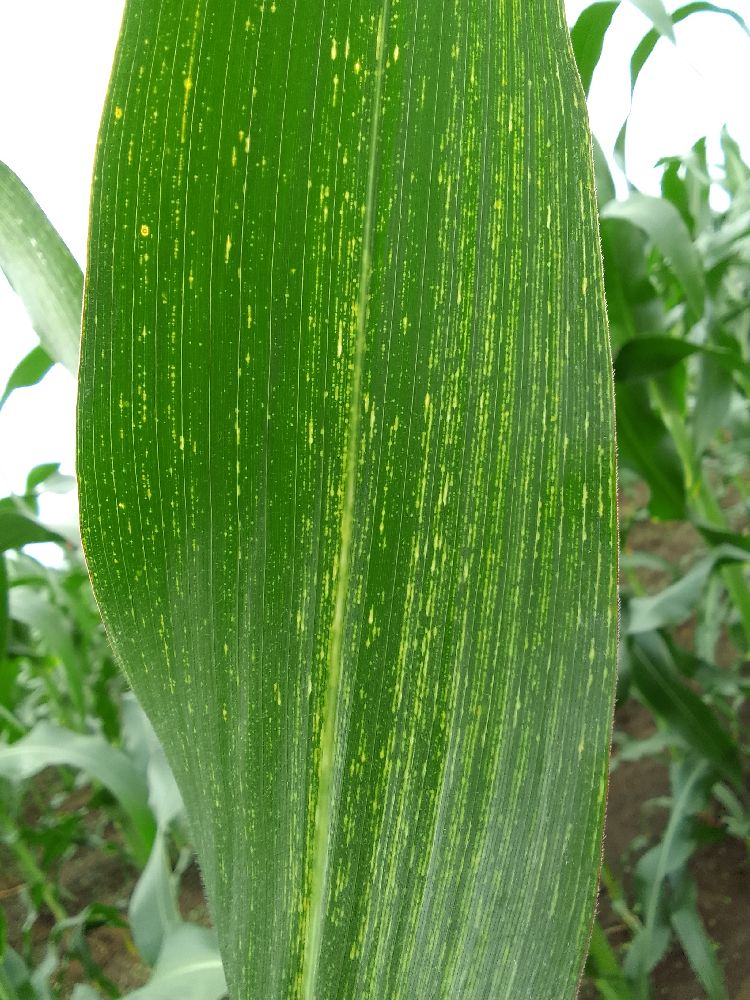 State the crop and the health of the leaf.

maize, maize streak virus
